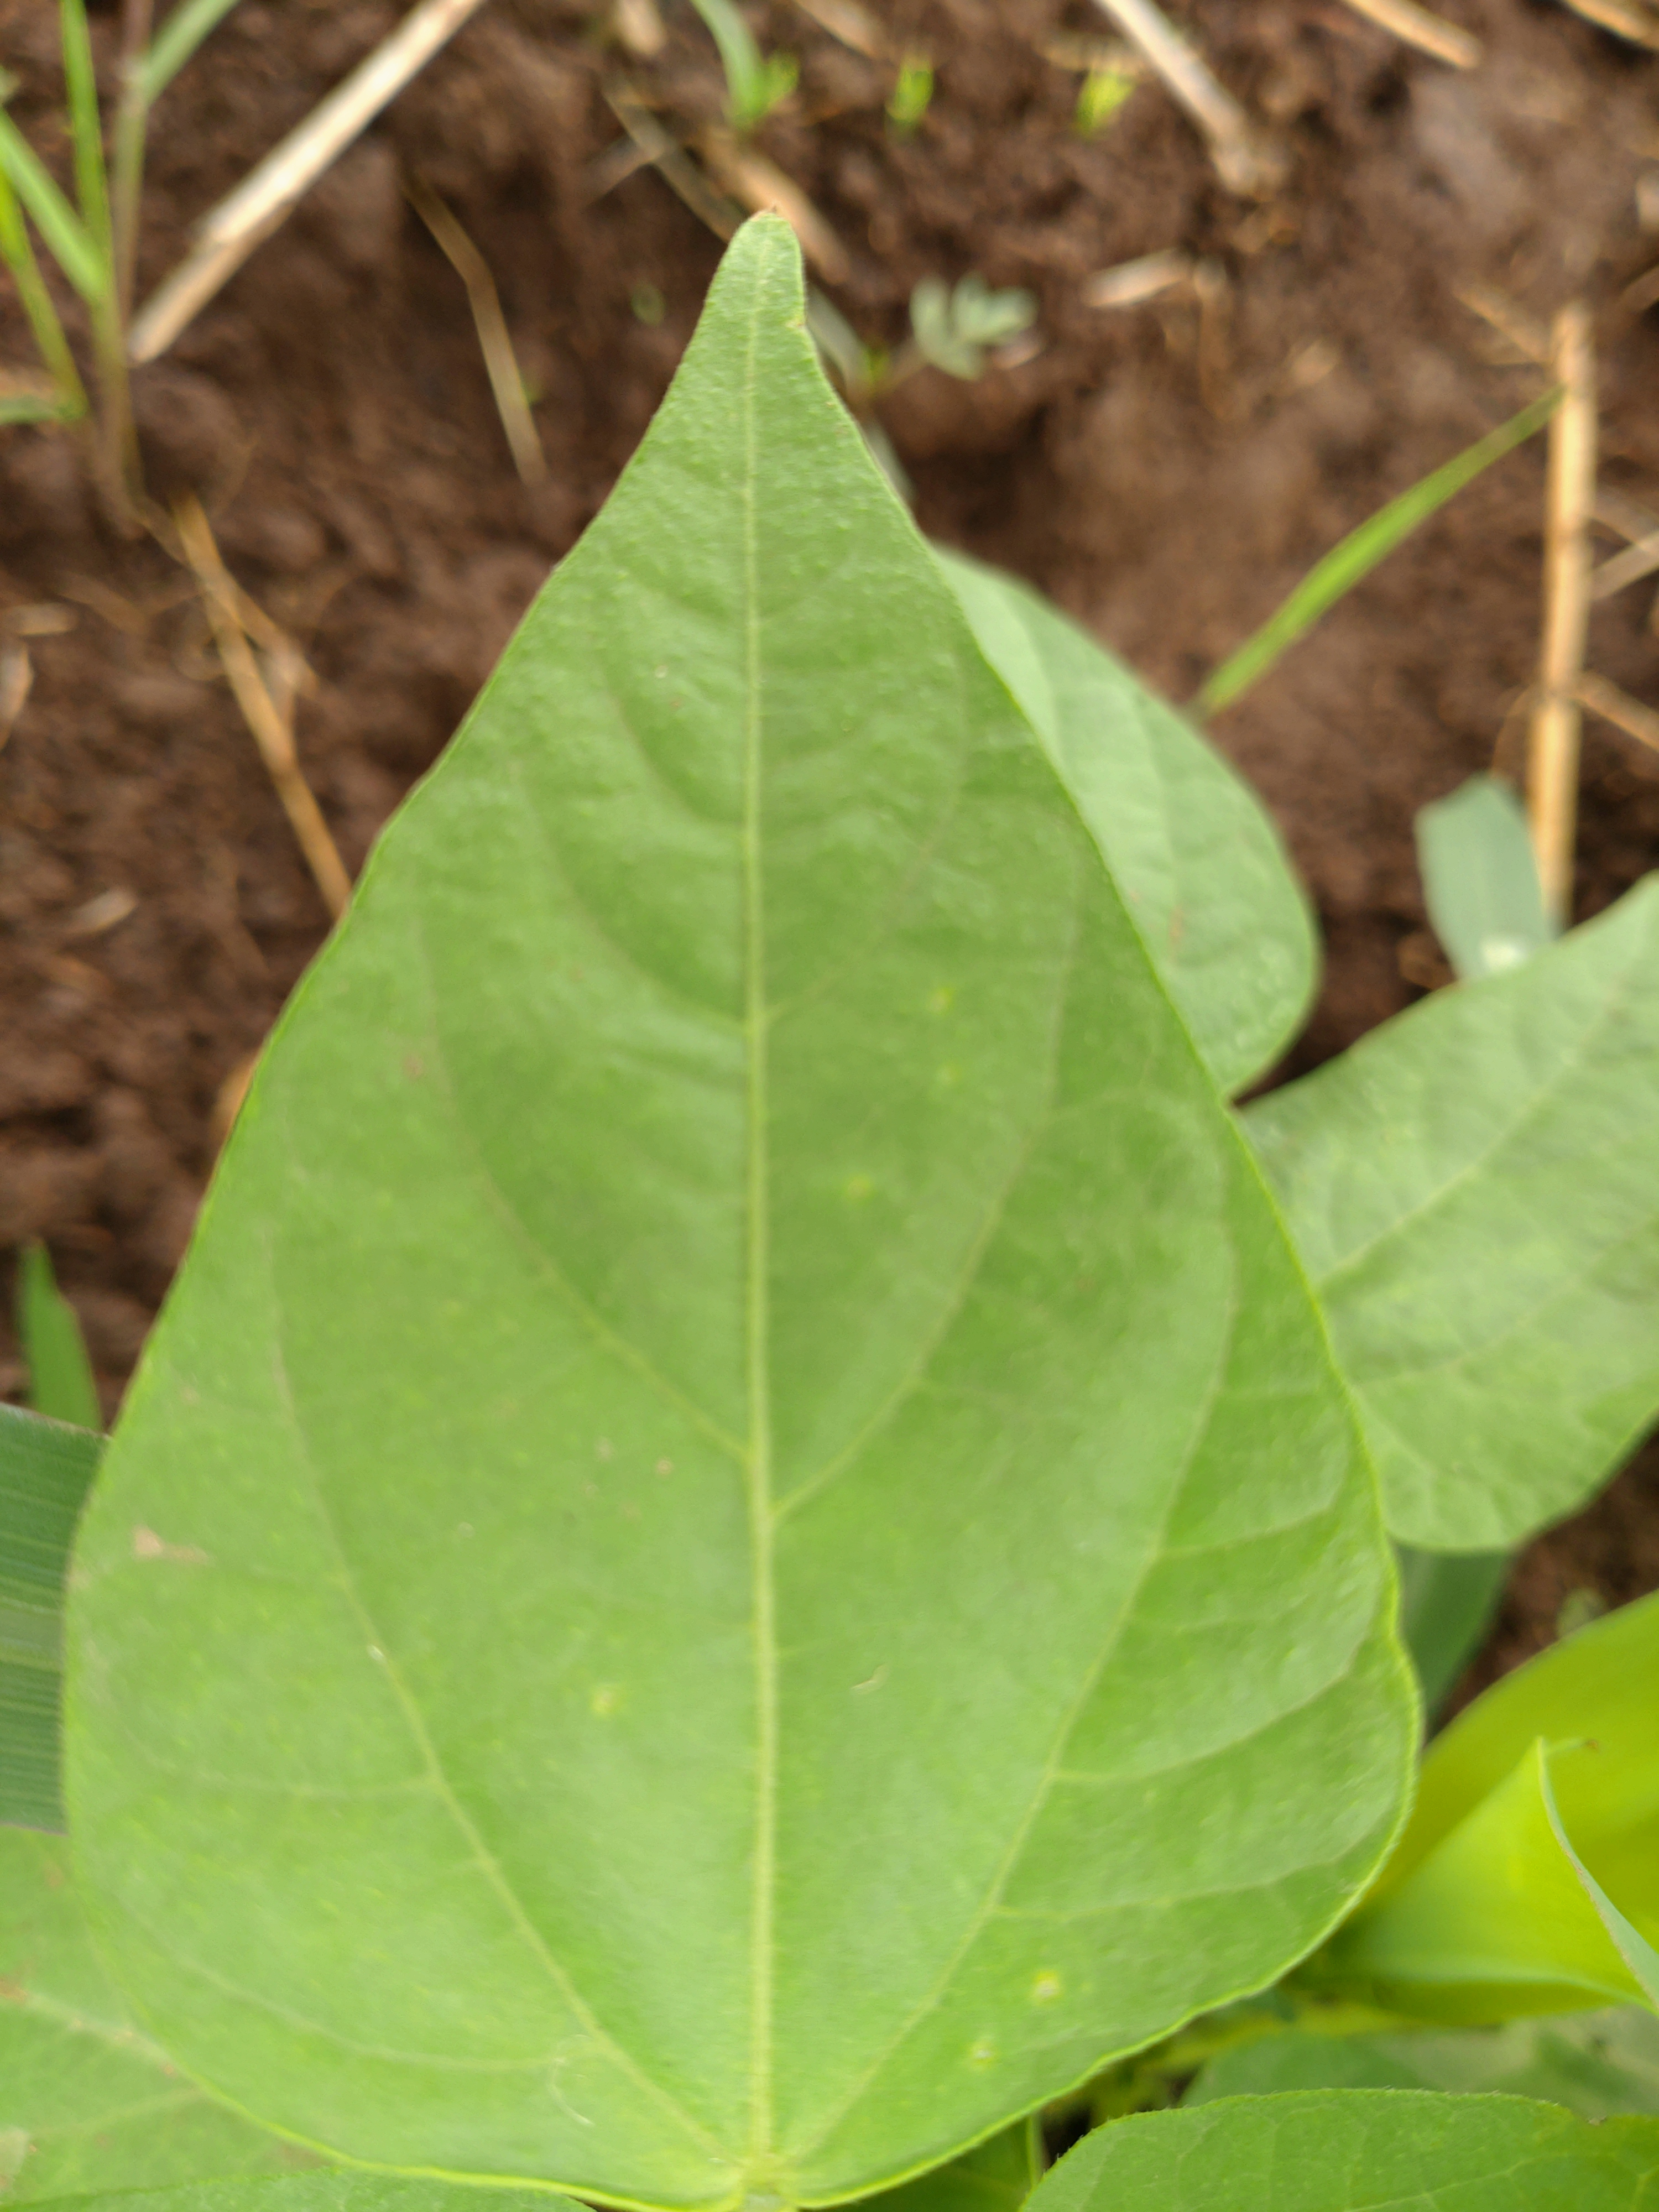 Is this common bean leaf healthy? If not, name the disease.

healthy
